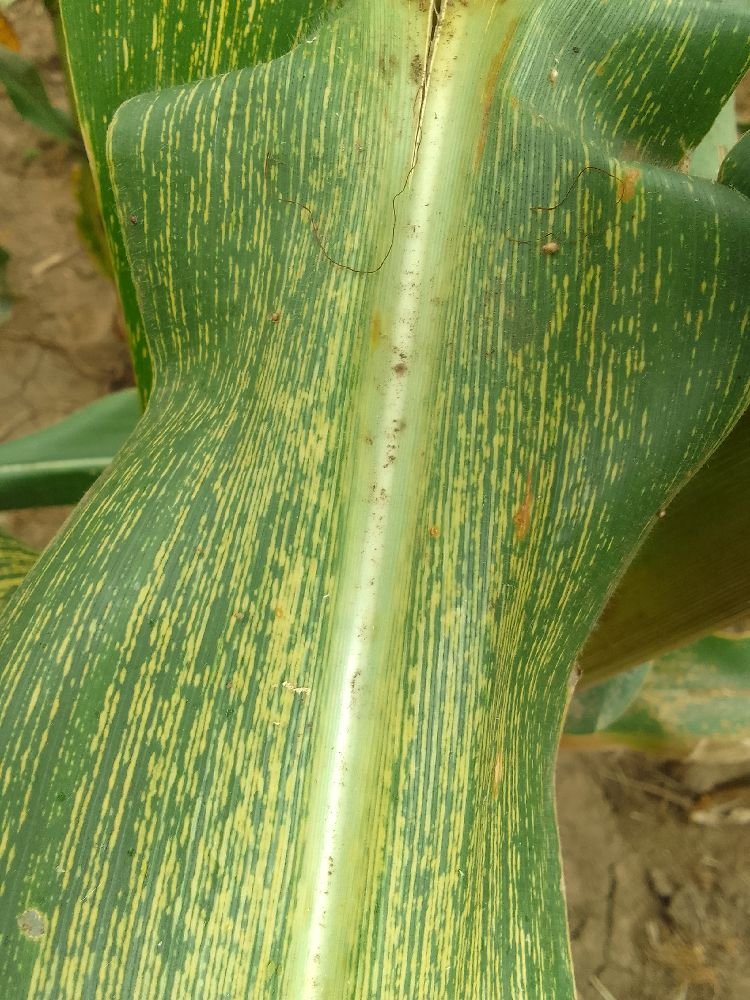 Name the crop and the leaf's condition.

maize, maize streak virus
